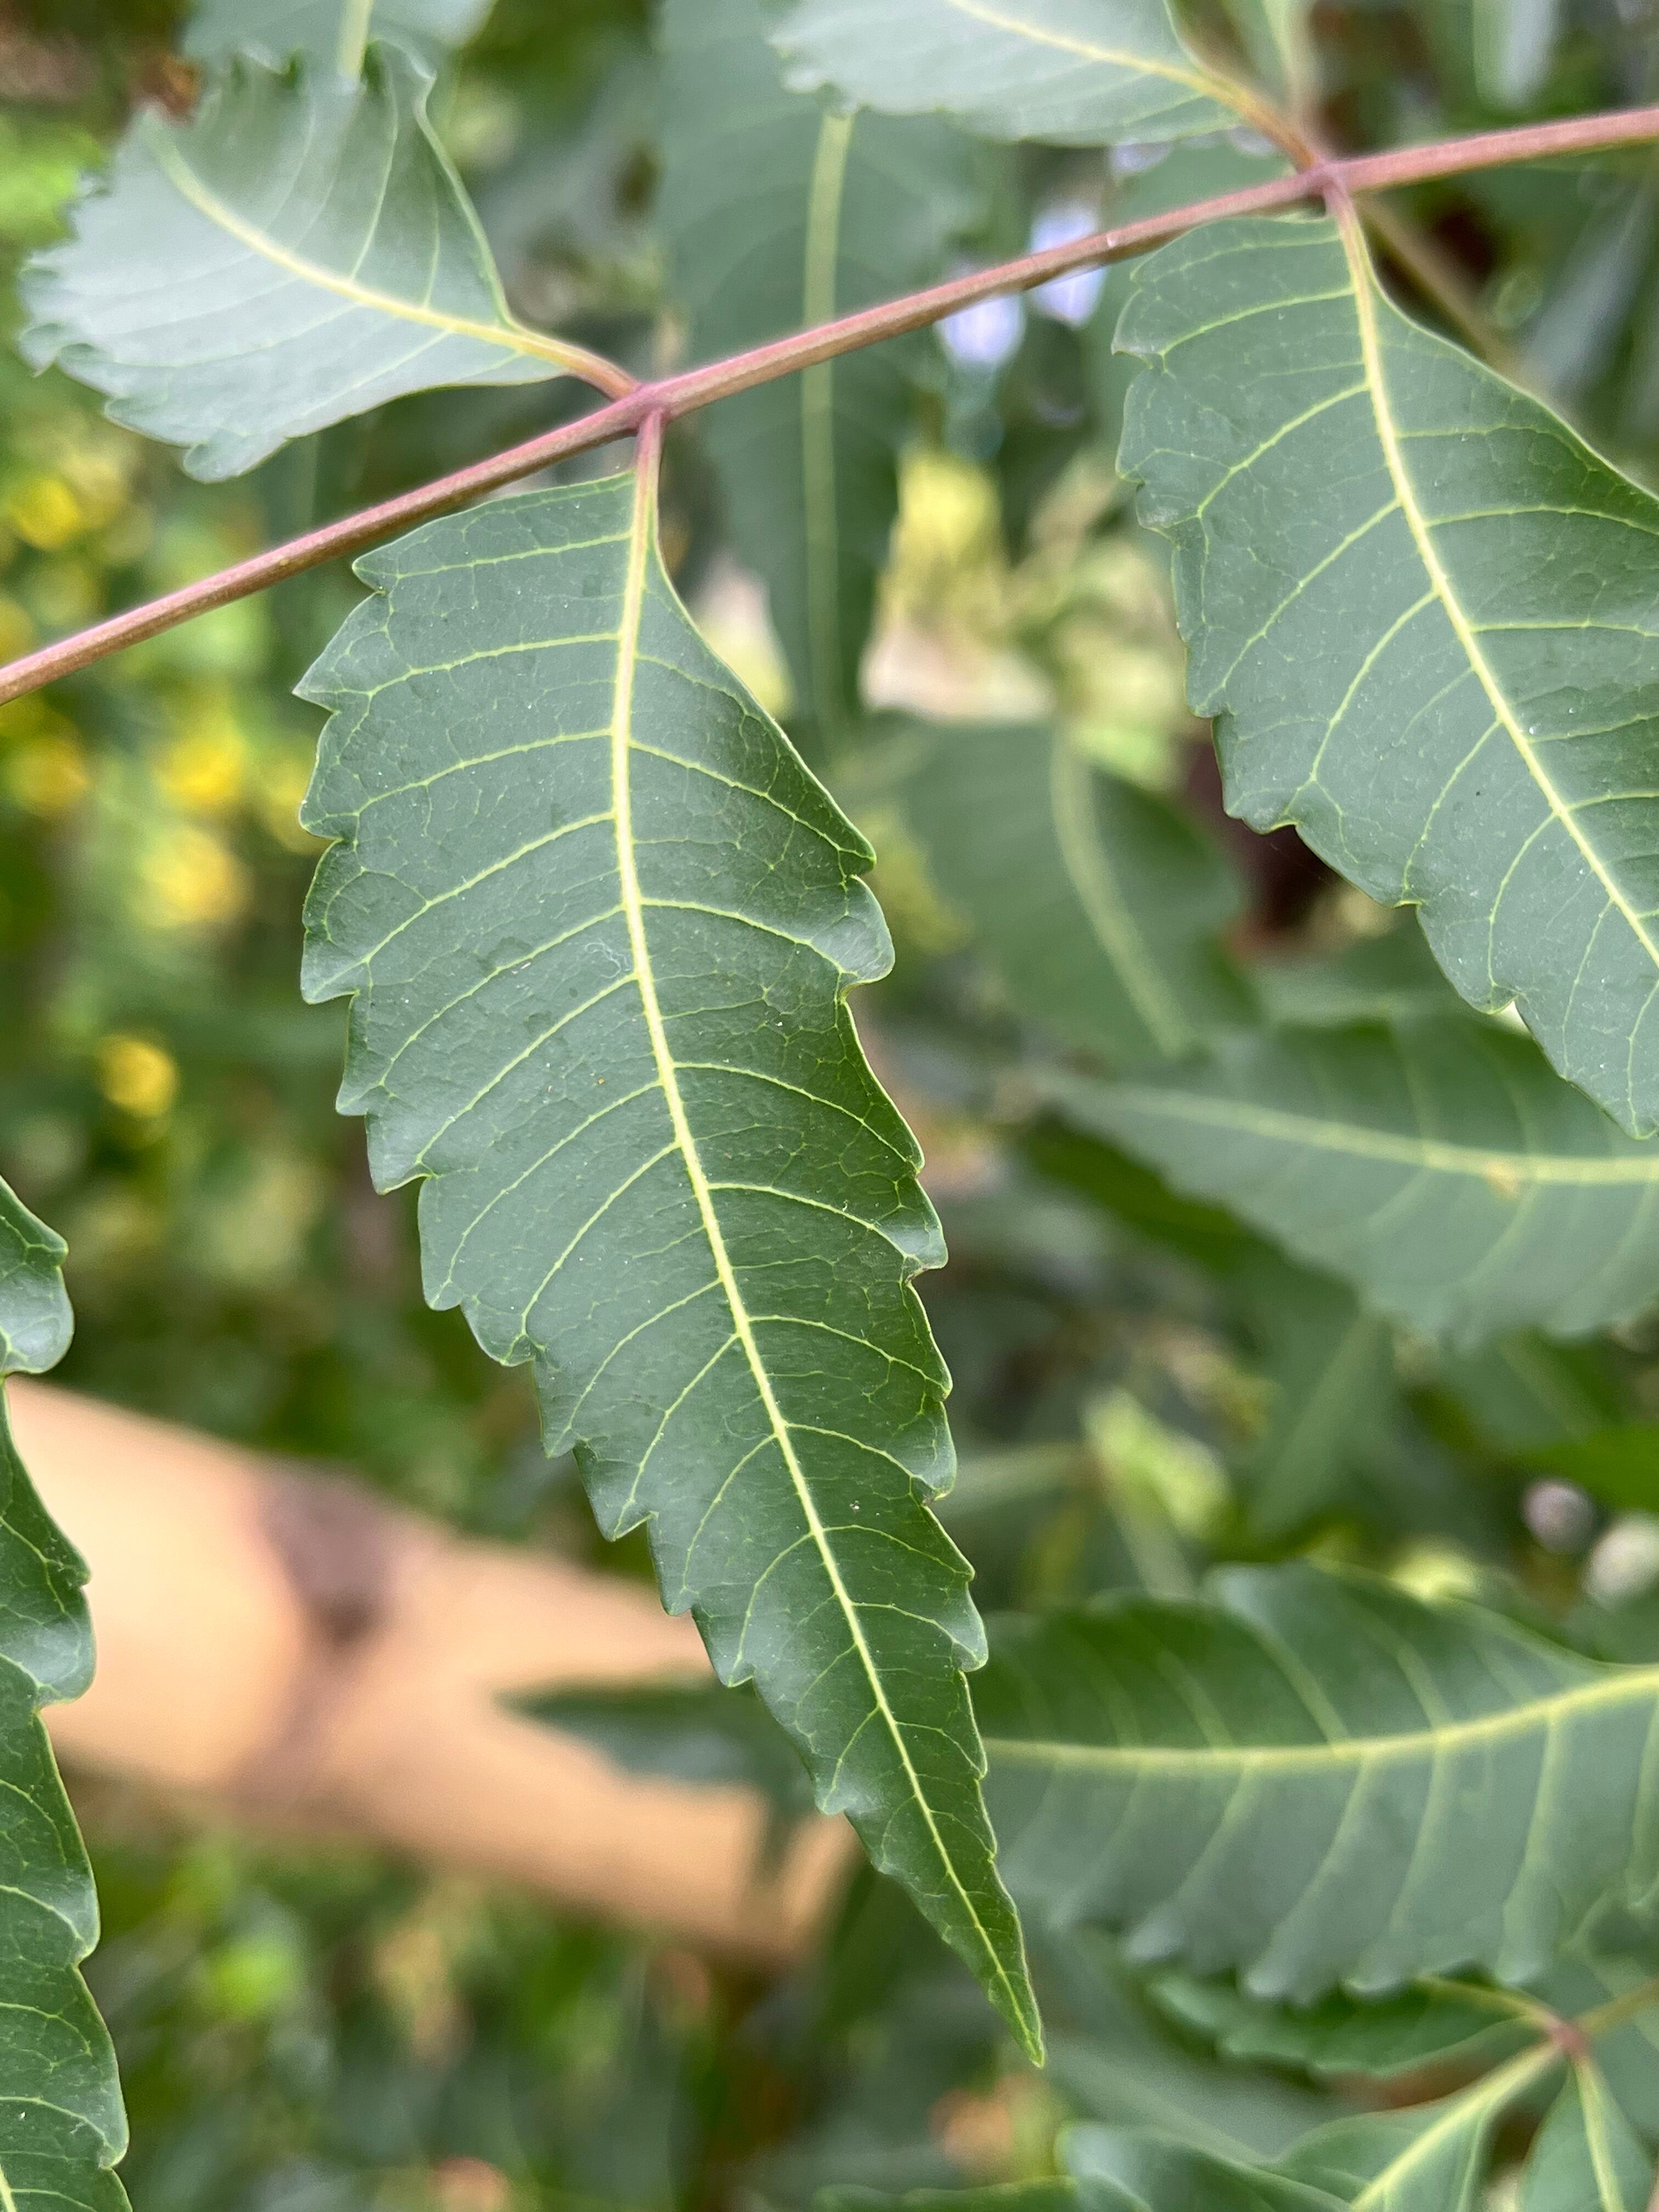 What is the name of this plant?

neem
